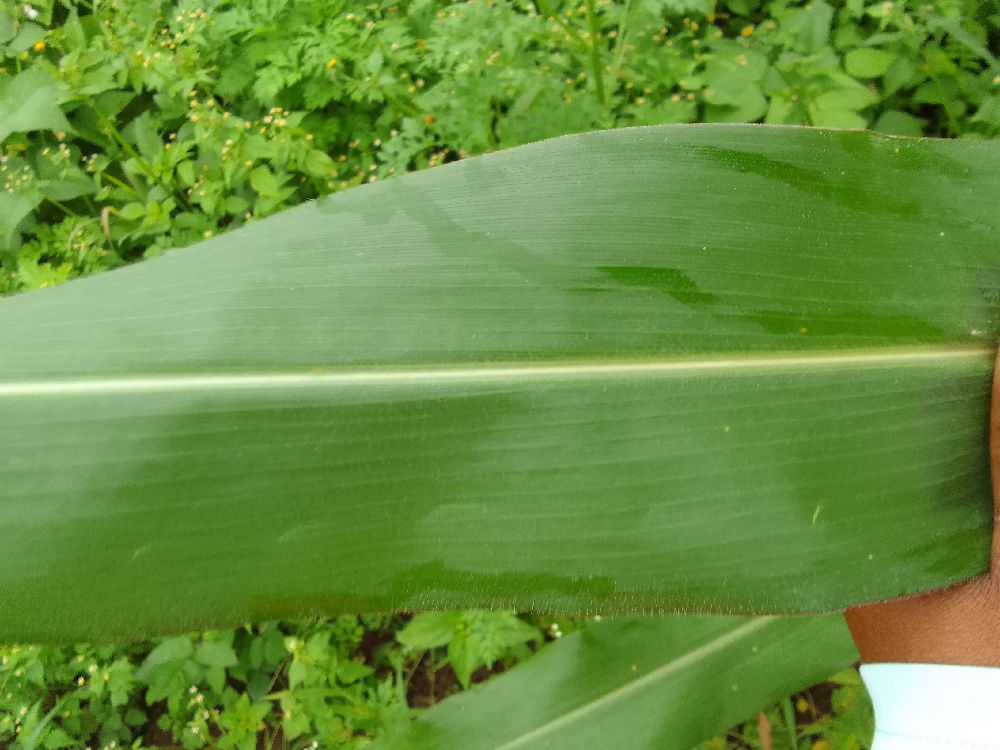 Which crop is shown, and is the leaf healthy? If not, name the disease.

maize, healthy
